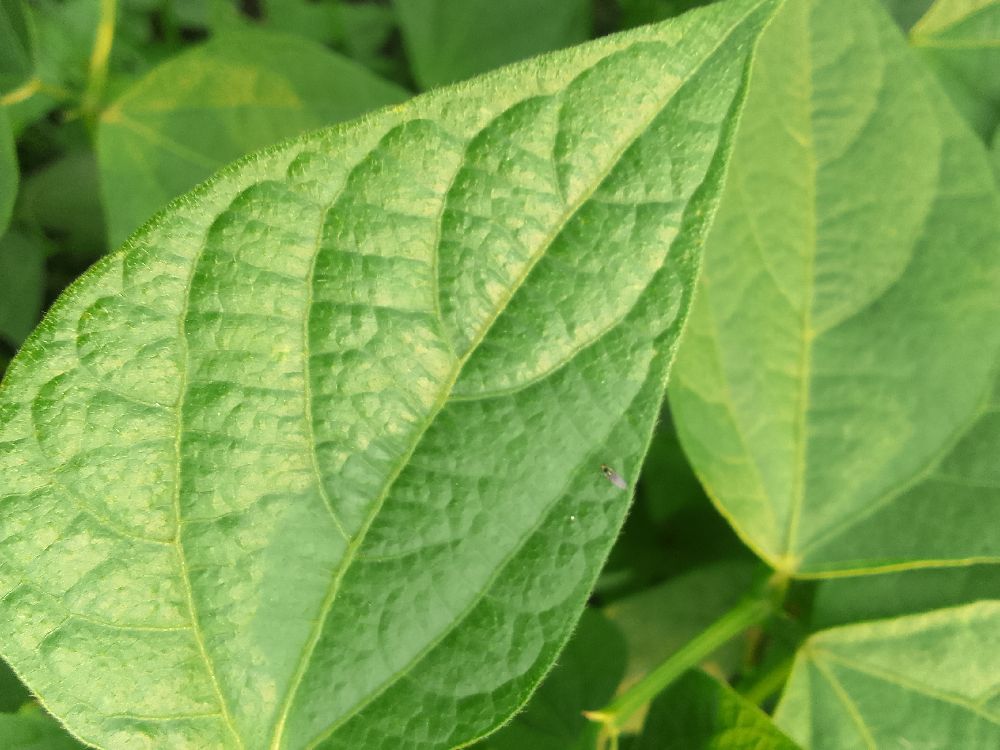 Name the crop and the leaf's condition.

common bean, healthy
